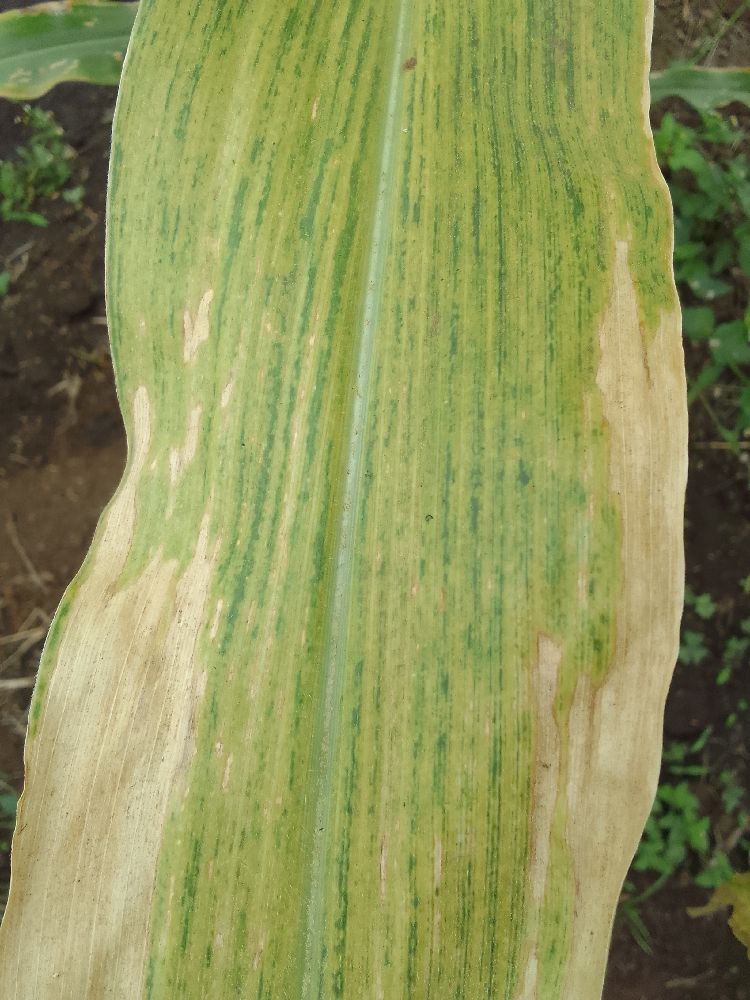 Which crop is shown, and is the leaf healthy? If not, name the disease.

maize, maize lethal necrosis
